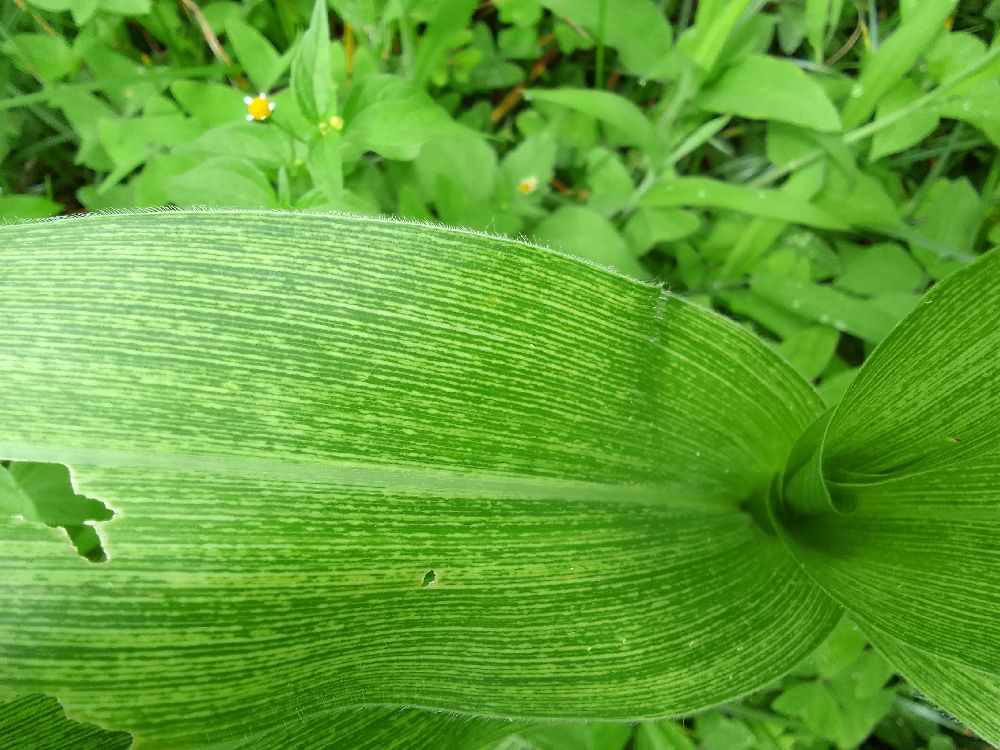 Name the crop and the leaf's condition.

maize, maize streak virus
